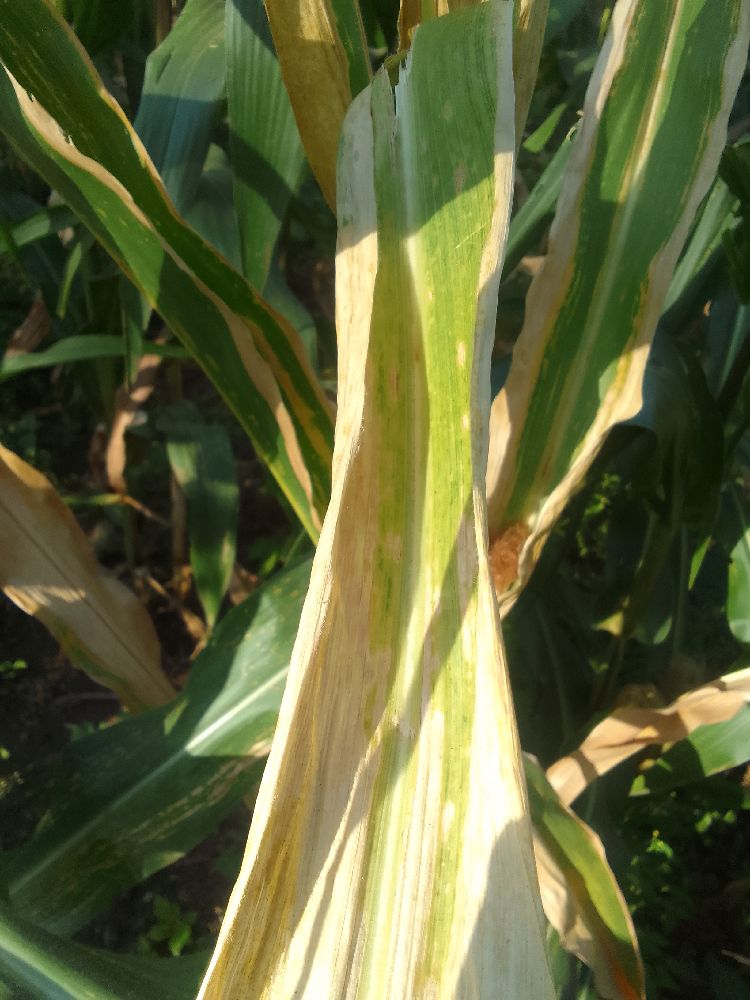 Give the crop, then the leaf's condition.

maize, maize lethal necrosis
